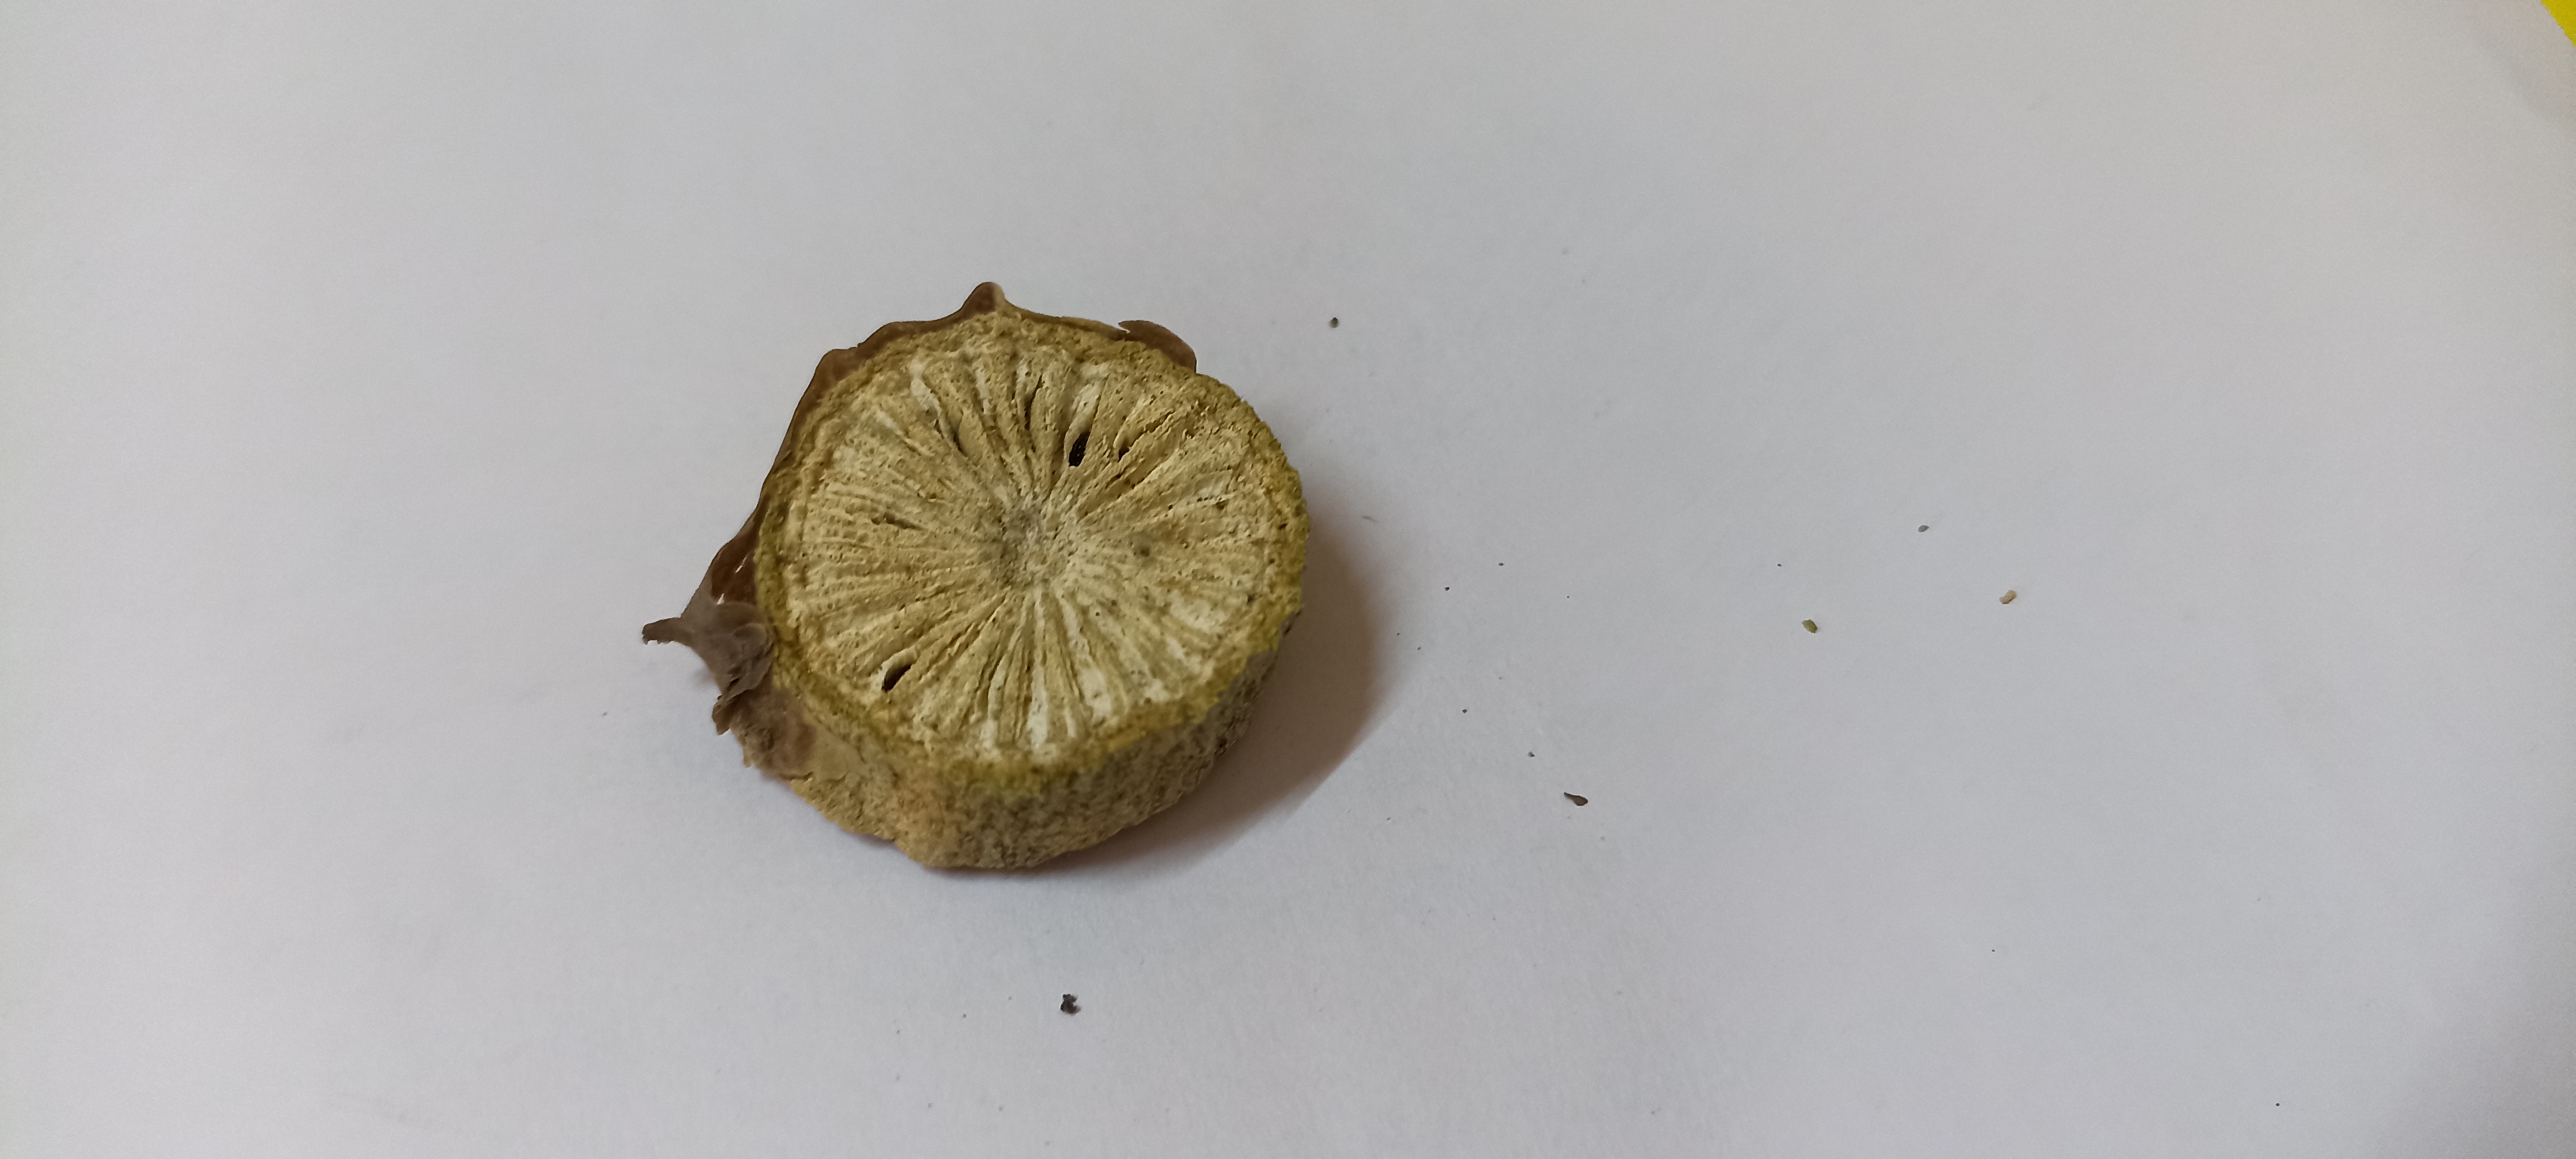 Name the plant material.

gulvel
